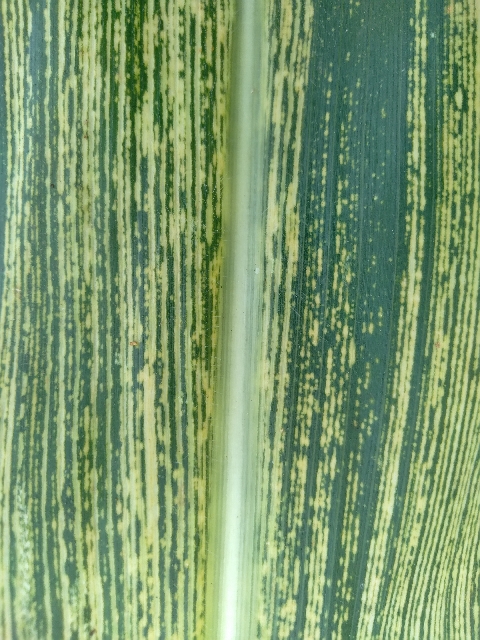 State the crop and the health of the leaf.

maize, maize streak virus
